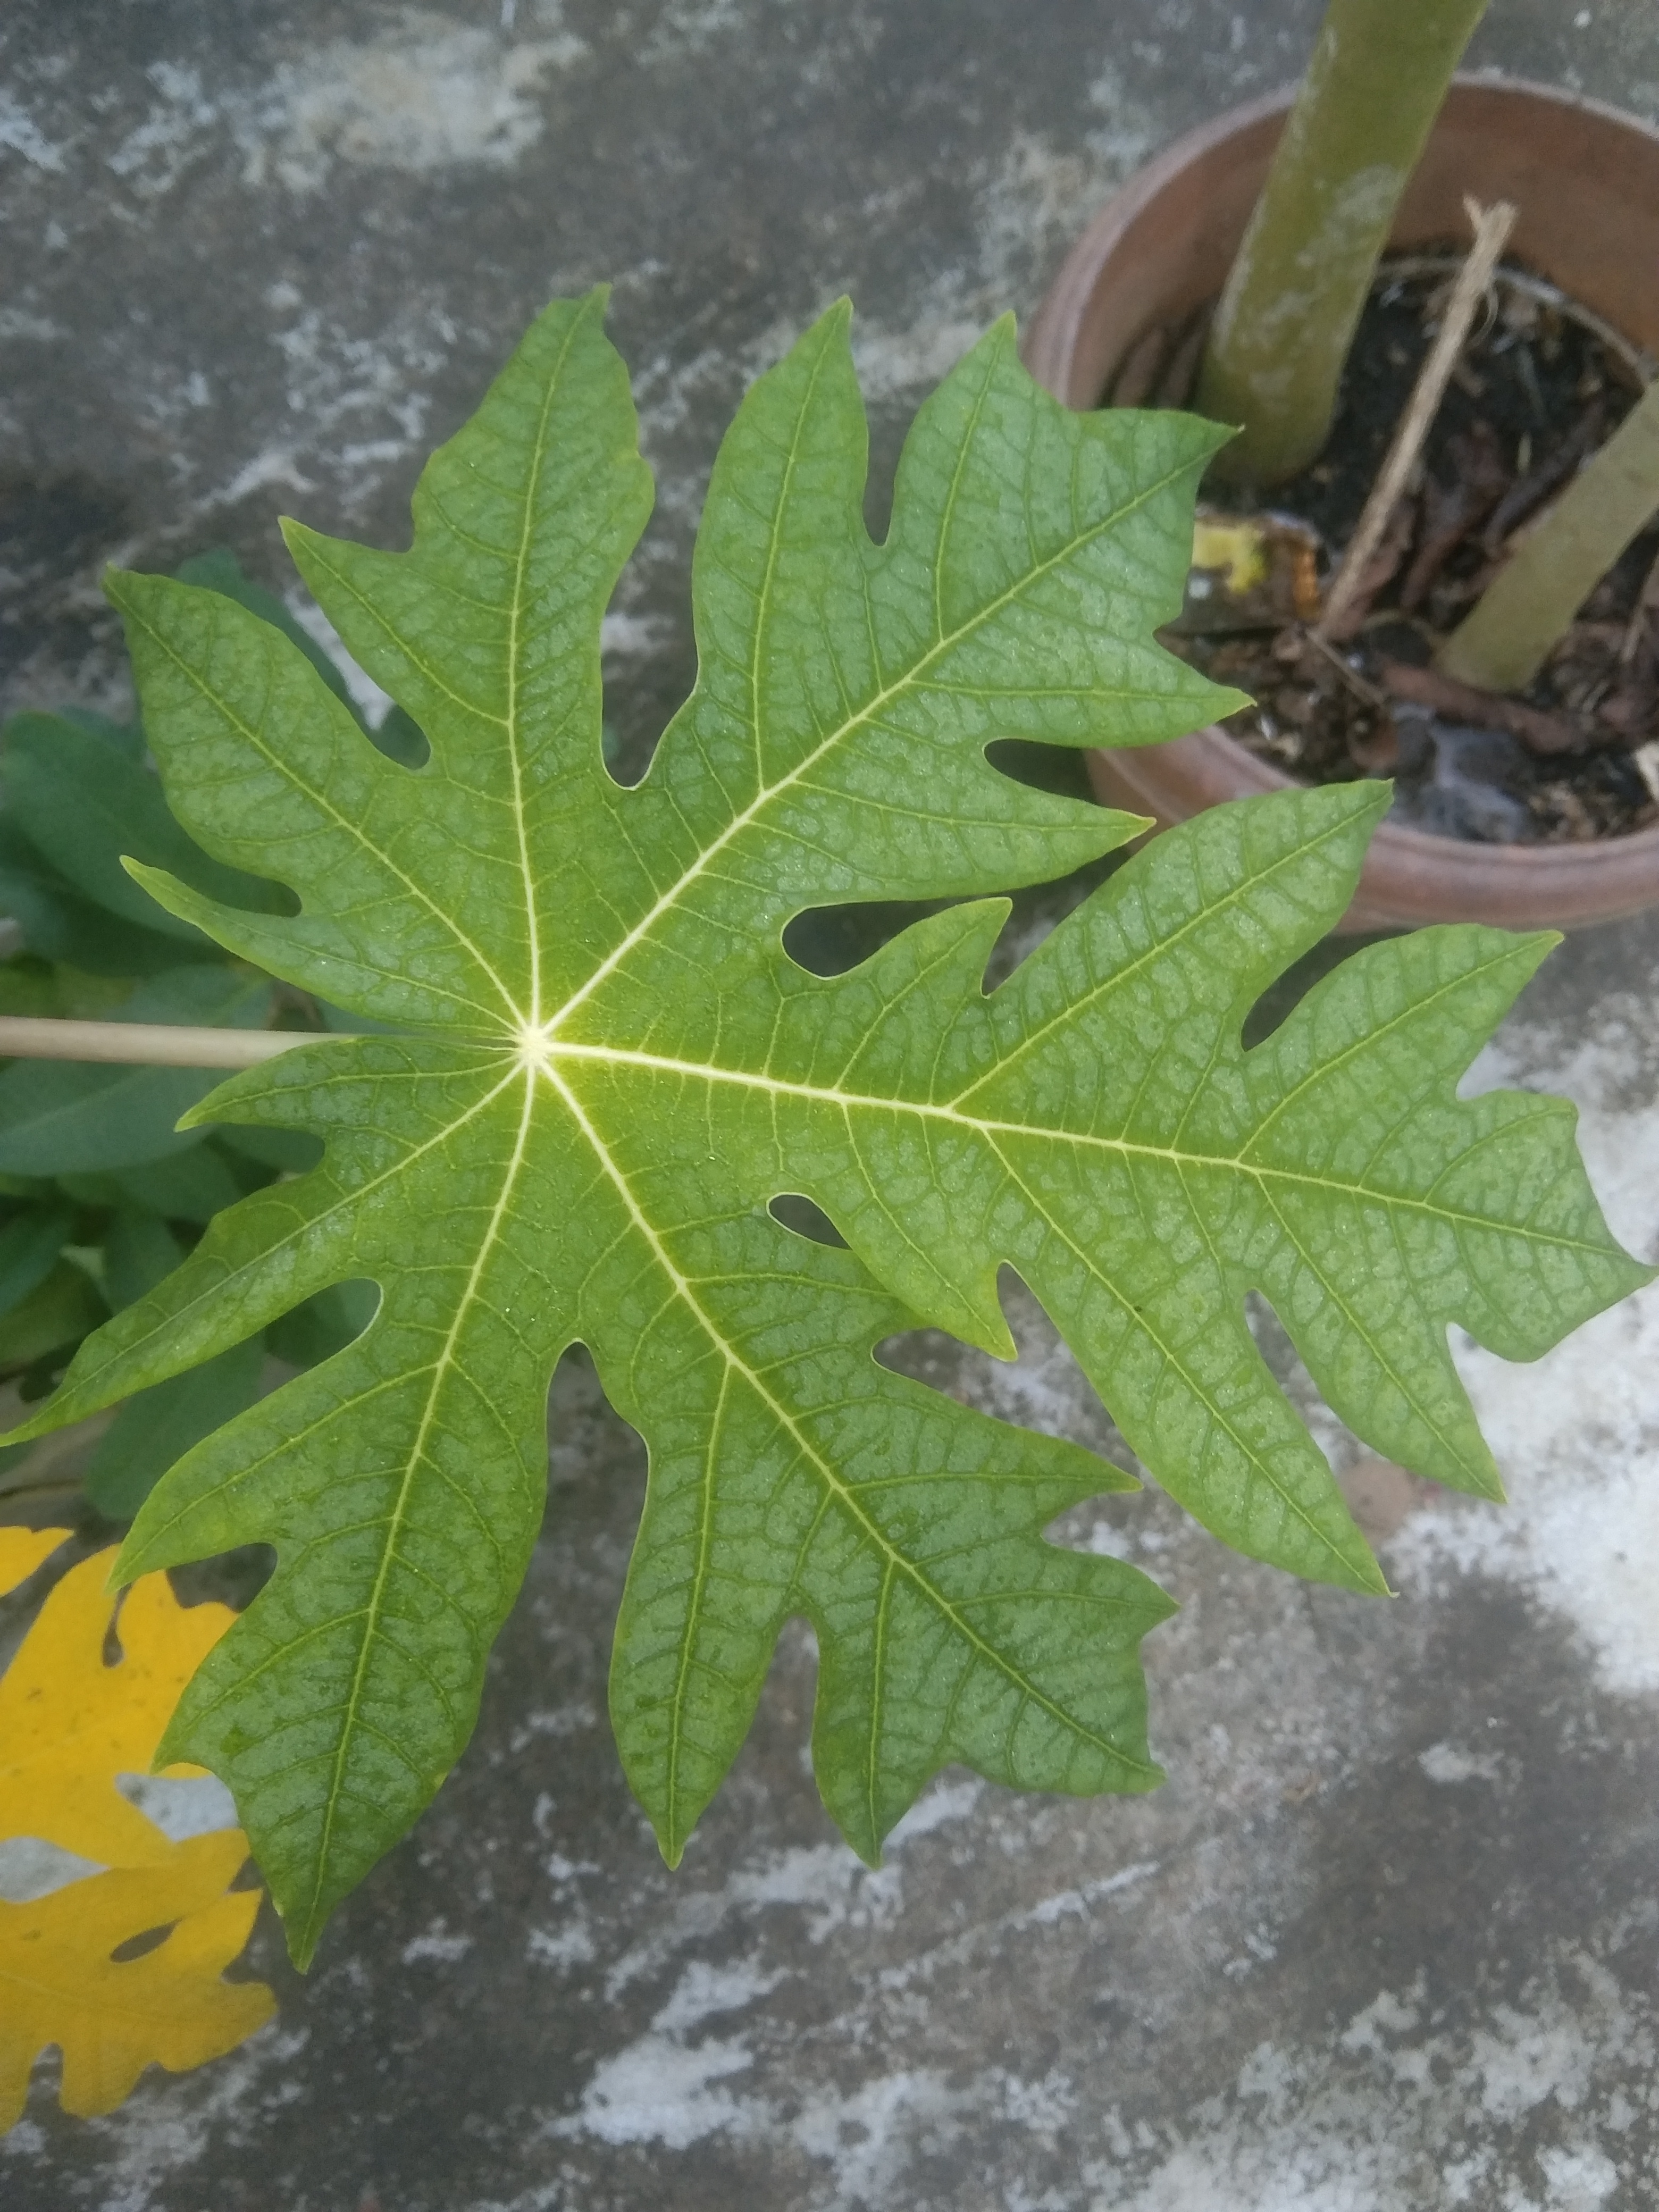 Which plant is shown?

papaya
